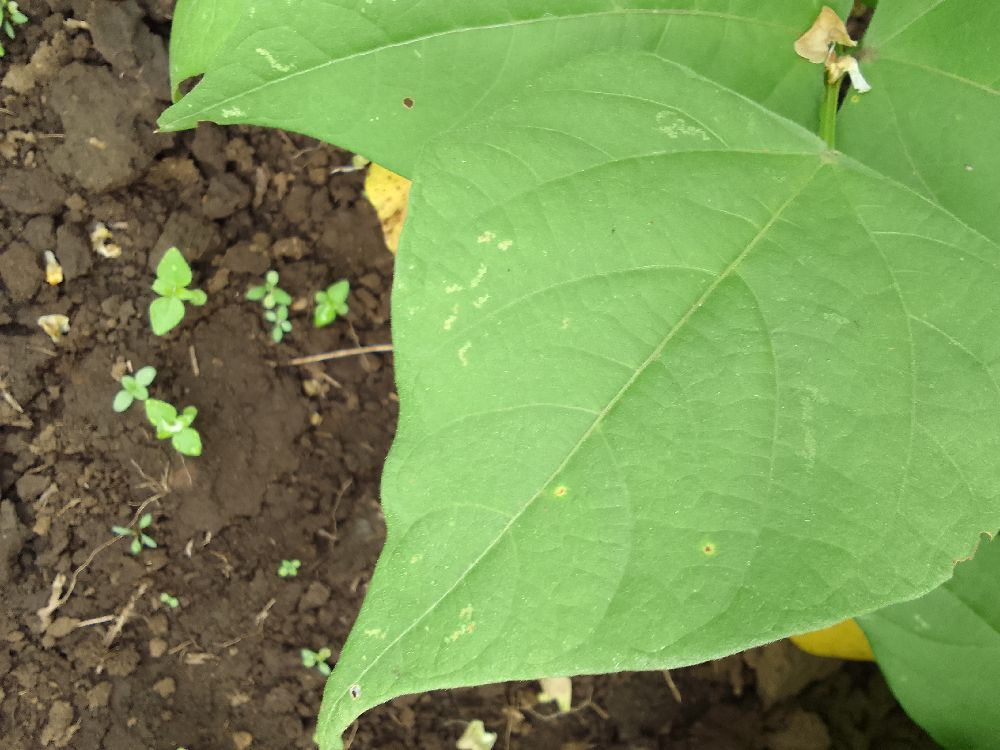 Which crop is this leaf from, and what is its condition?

common bean, healthy
